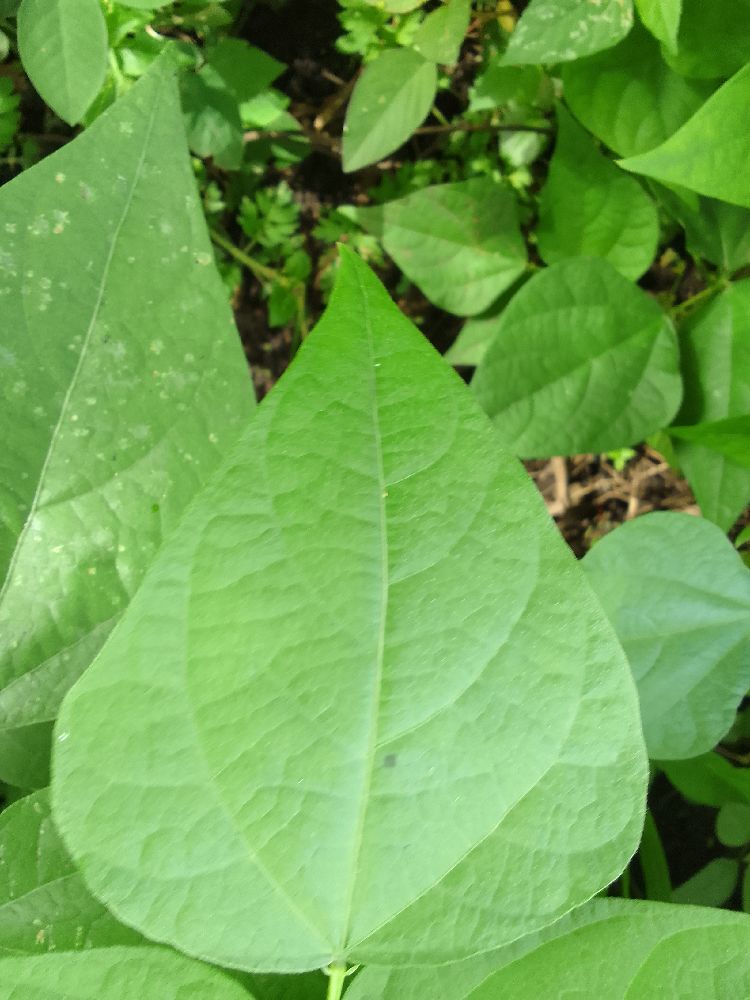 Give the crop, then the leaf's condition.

common bean, healthy
